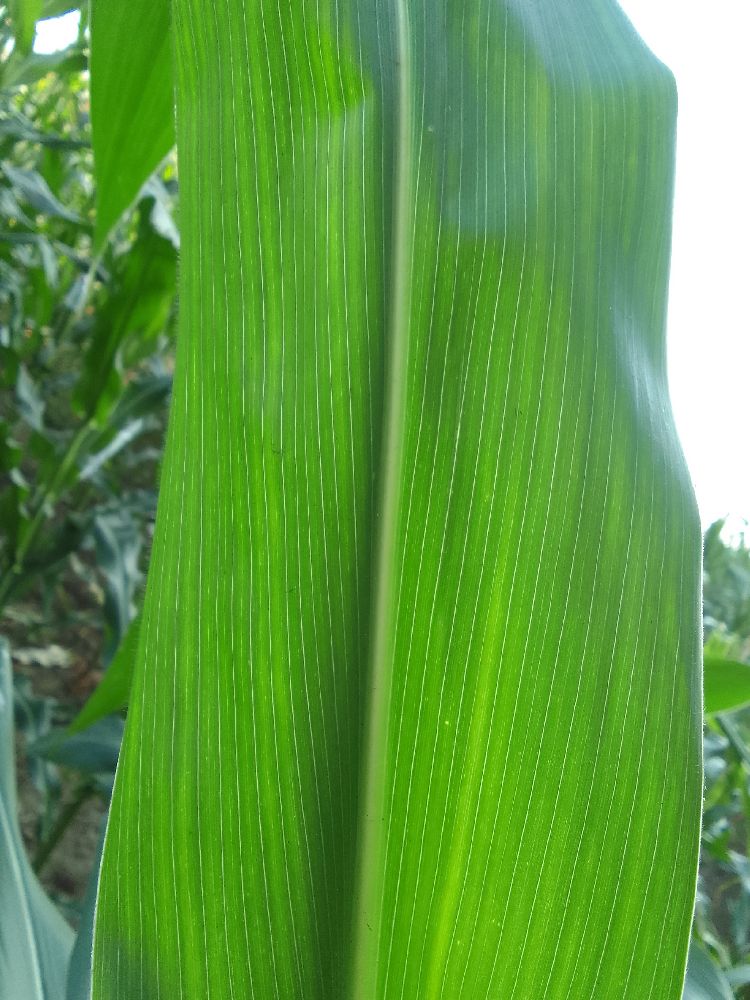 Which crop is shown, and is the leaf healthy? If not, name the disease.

maize, healthy
